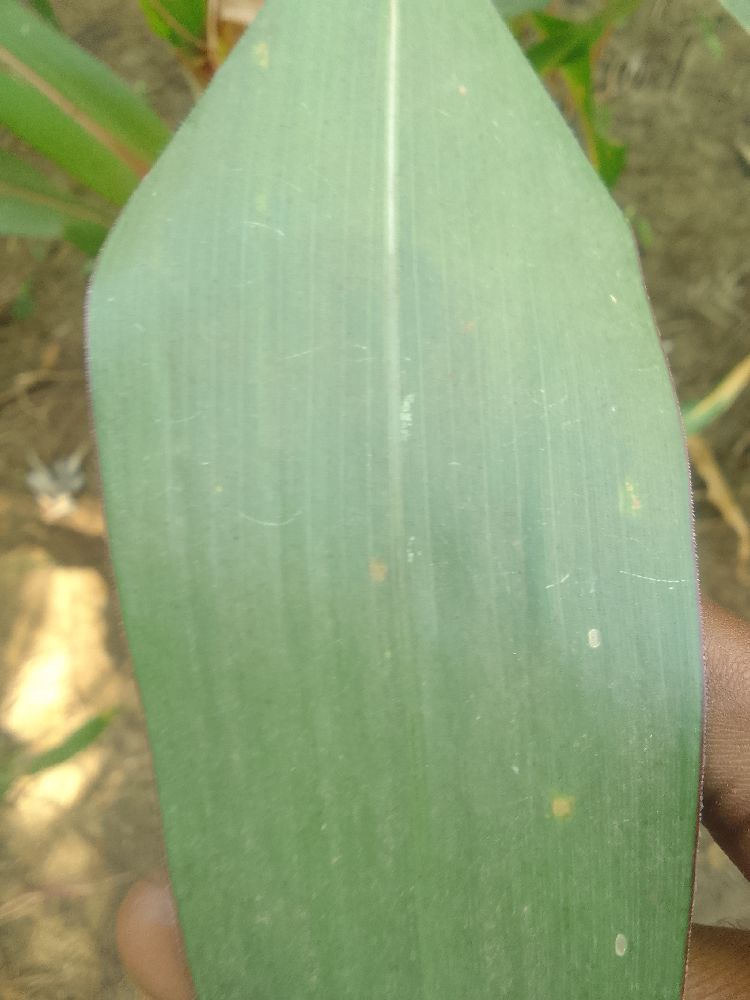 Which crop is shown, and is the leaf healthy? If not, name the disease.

maize, healthy
